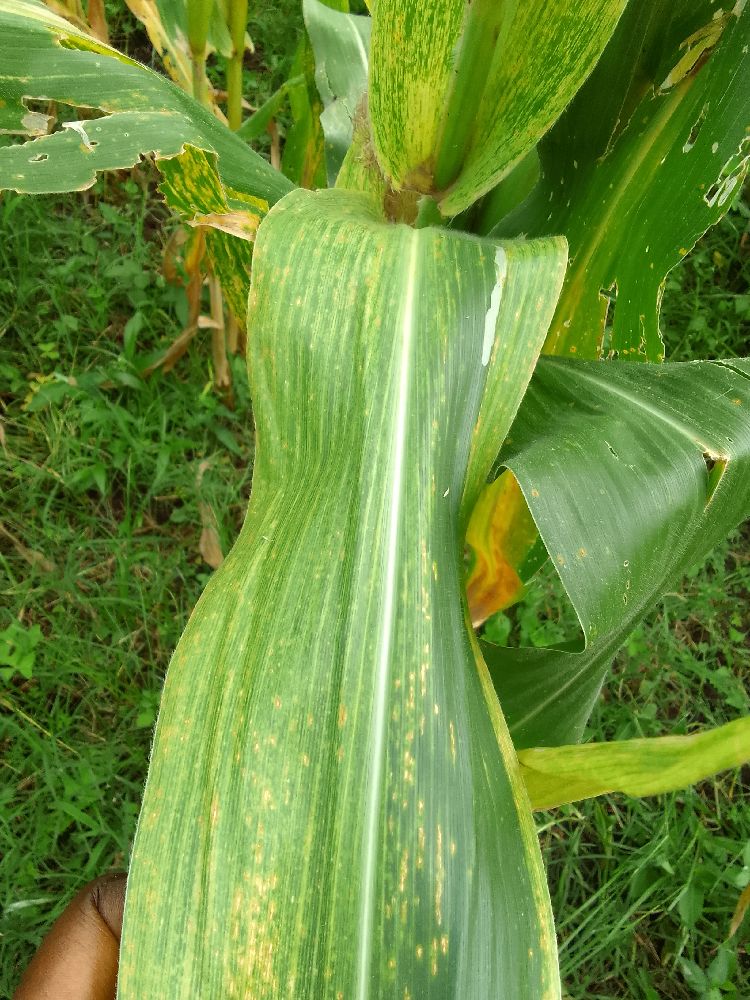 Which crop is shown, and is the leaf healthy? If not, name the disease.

maize, maize lethal necrosis
